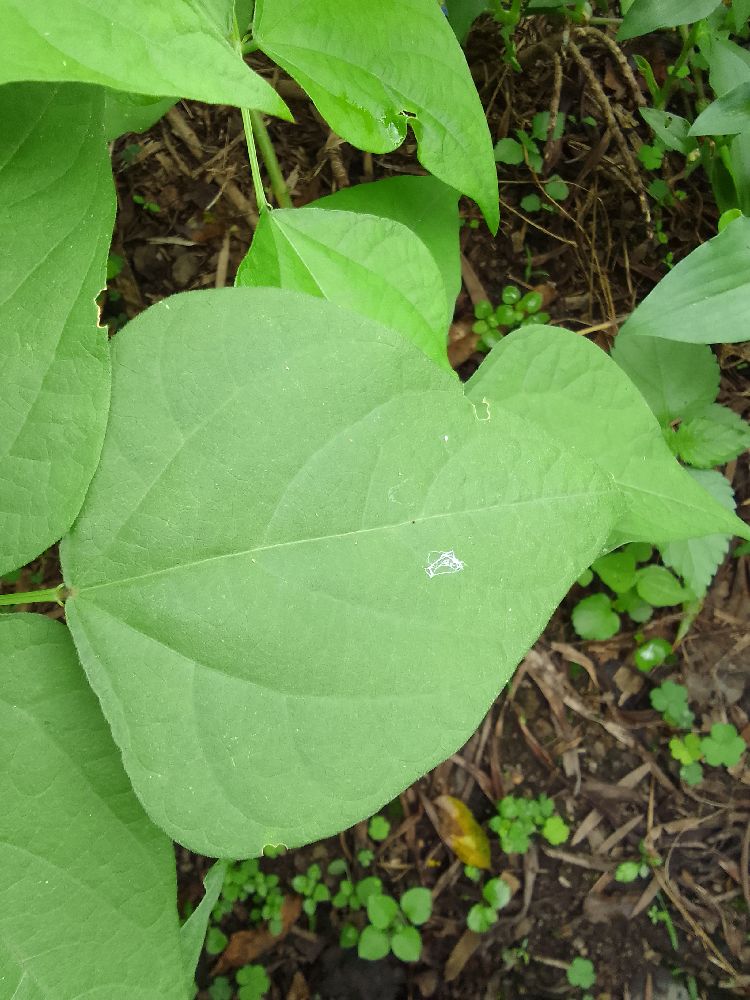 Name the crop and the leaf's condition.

common bean, healthy
